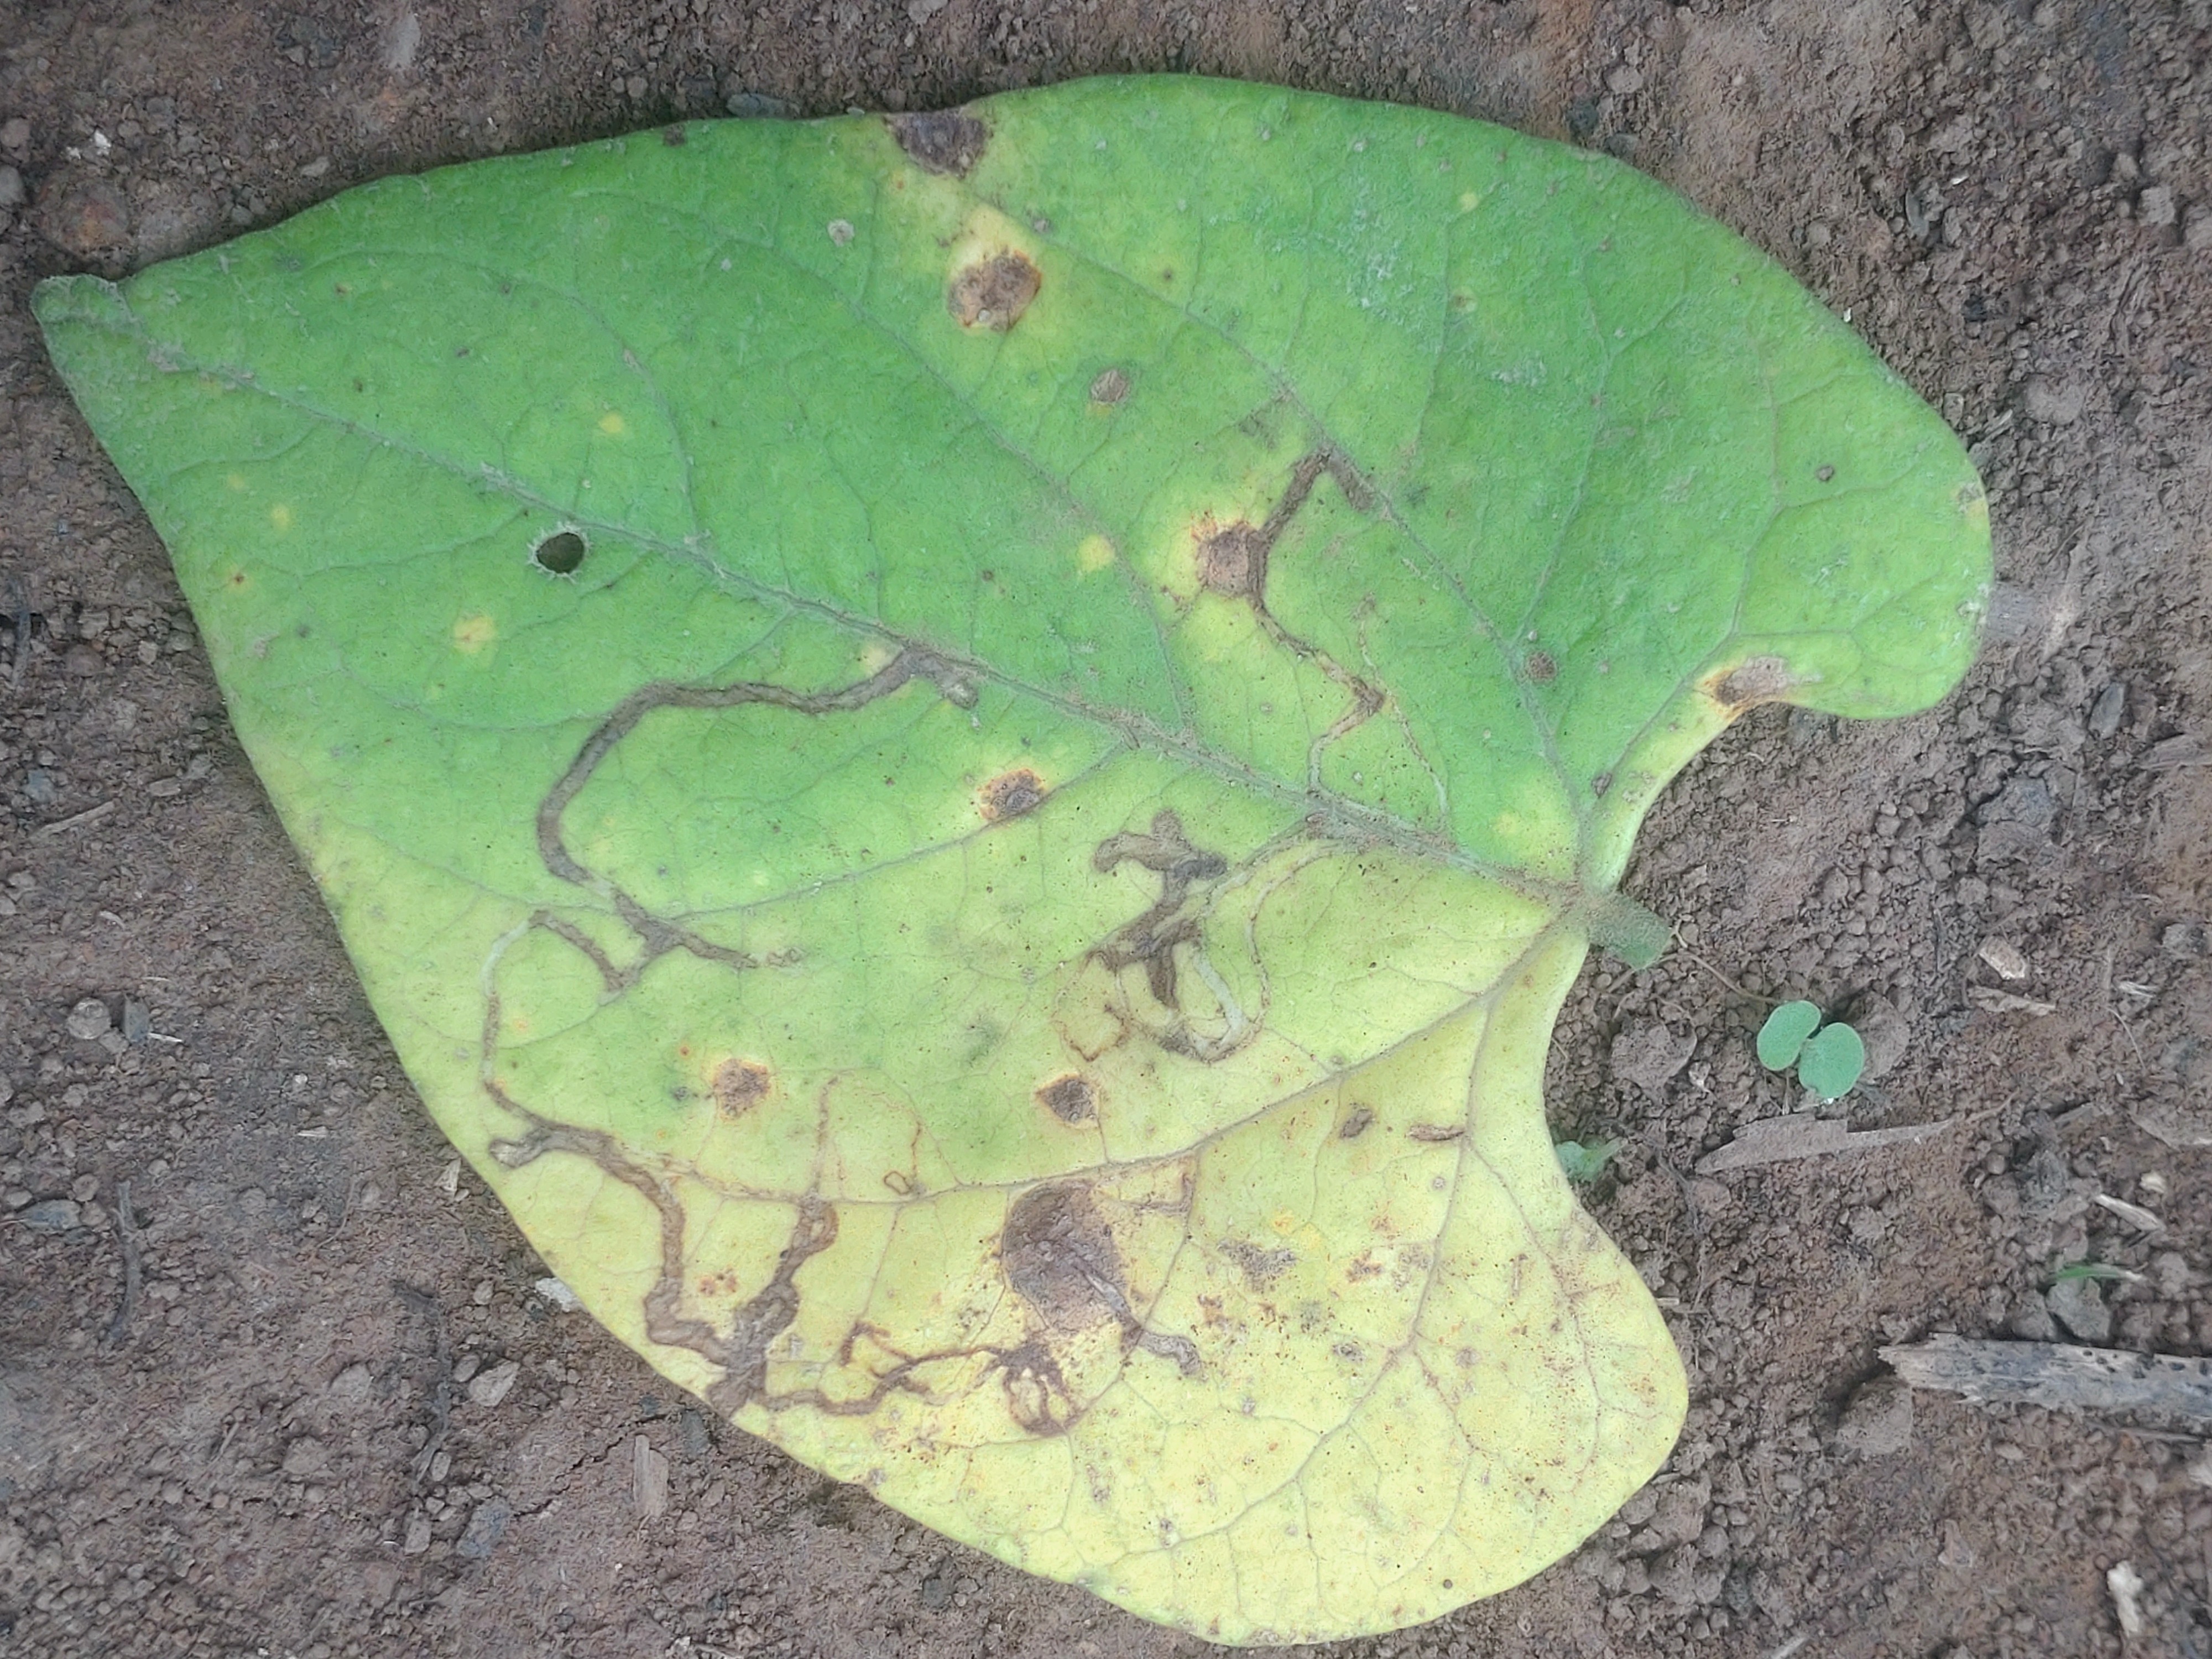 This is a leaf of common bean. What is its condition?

anthracnose
